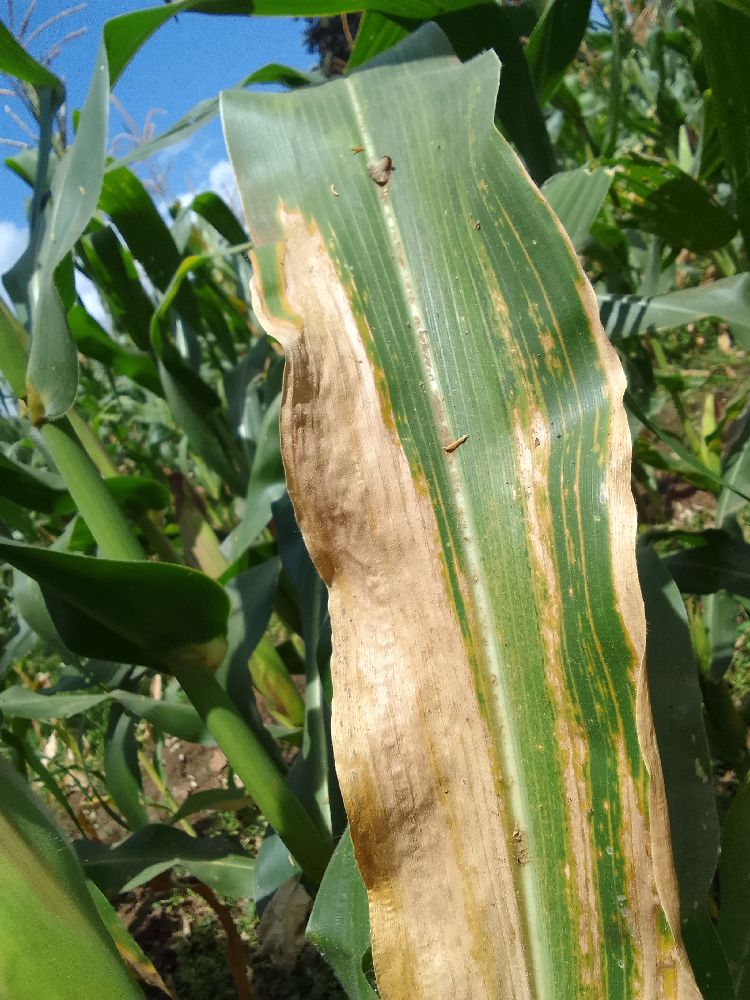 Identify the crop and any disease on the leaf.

maize, maize lethal necrosis
